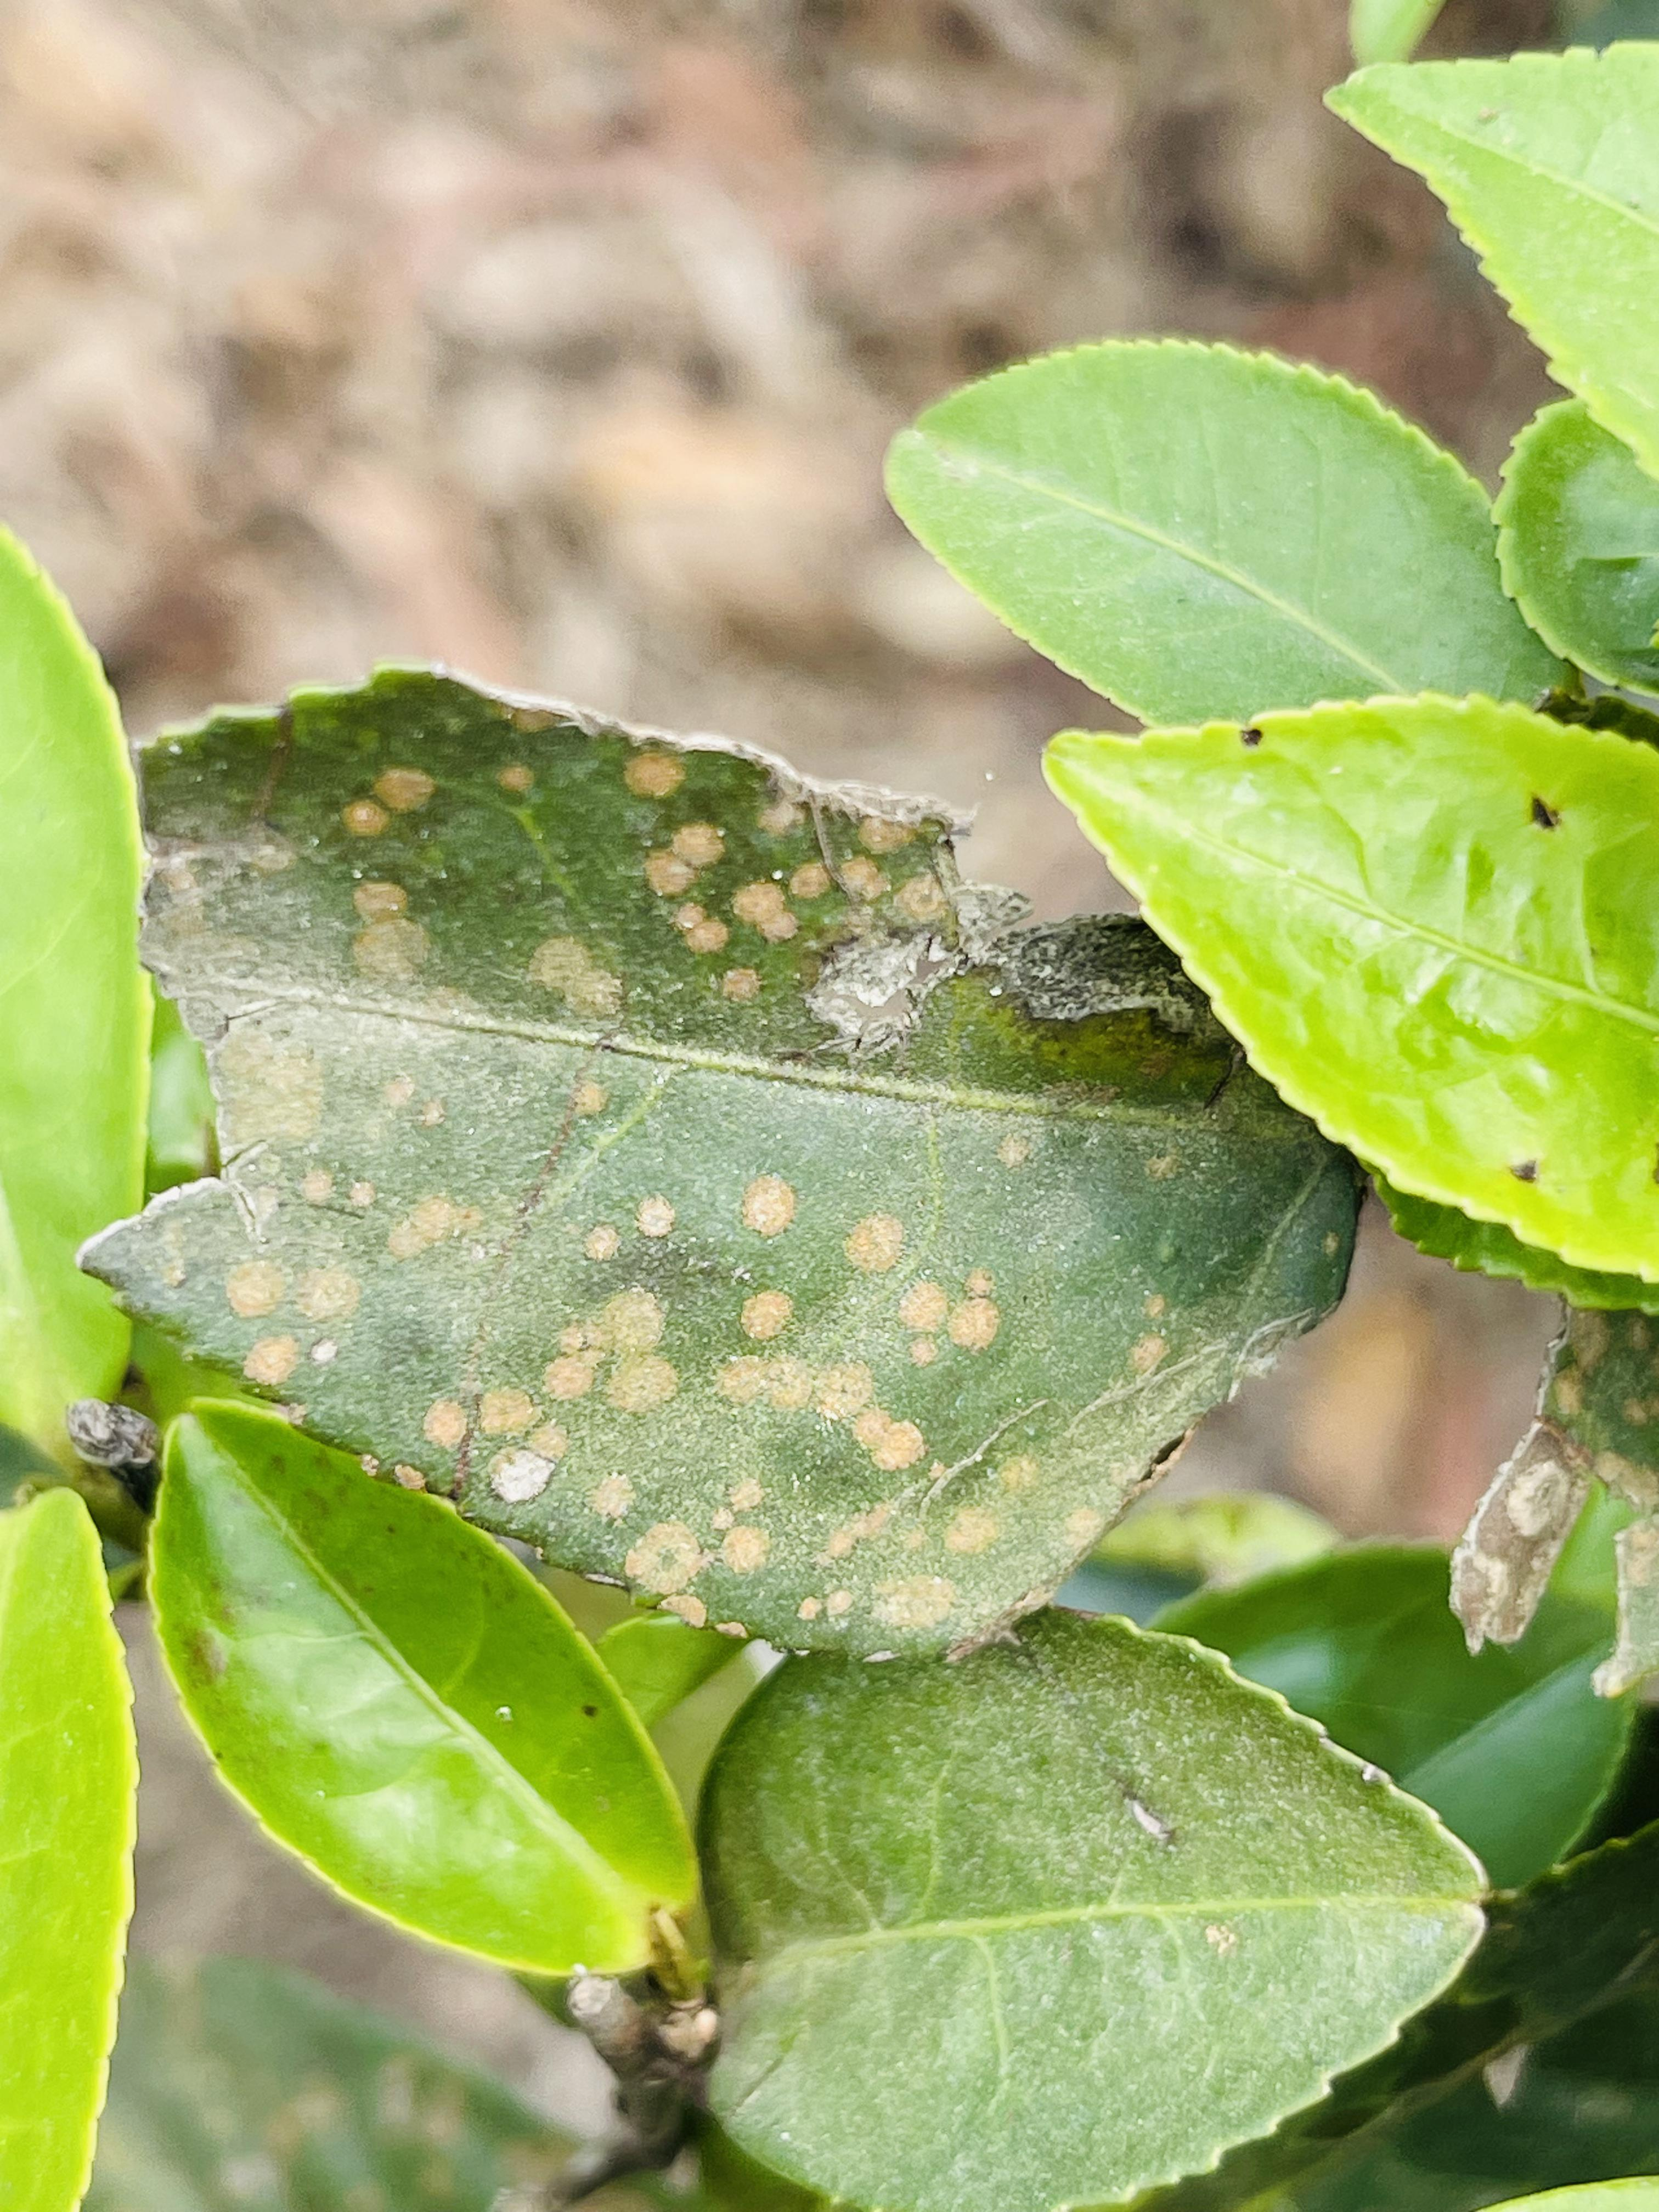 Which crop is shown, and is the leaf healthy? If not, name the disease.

tea, red rust
